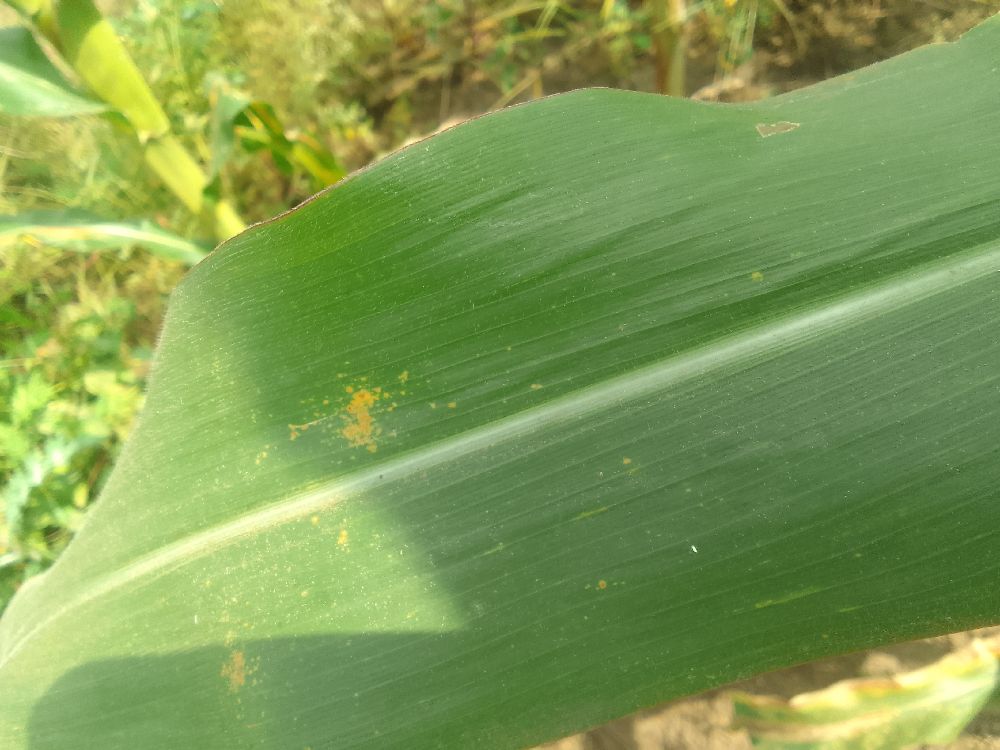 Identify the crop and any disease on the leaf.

maize, healthy
